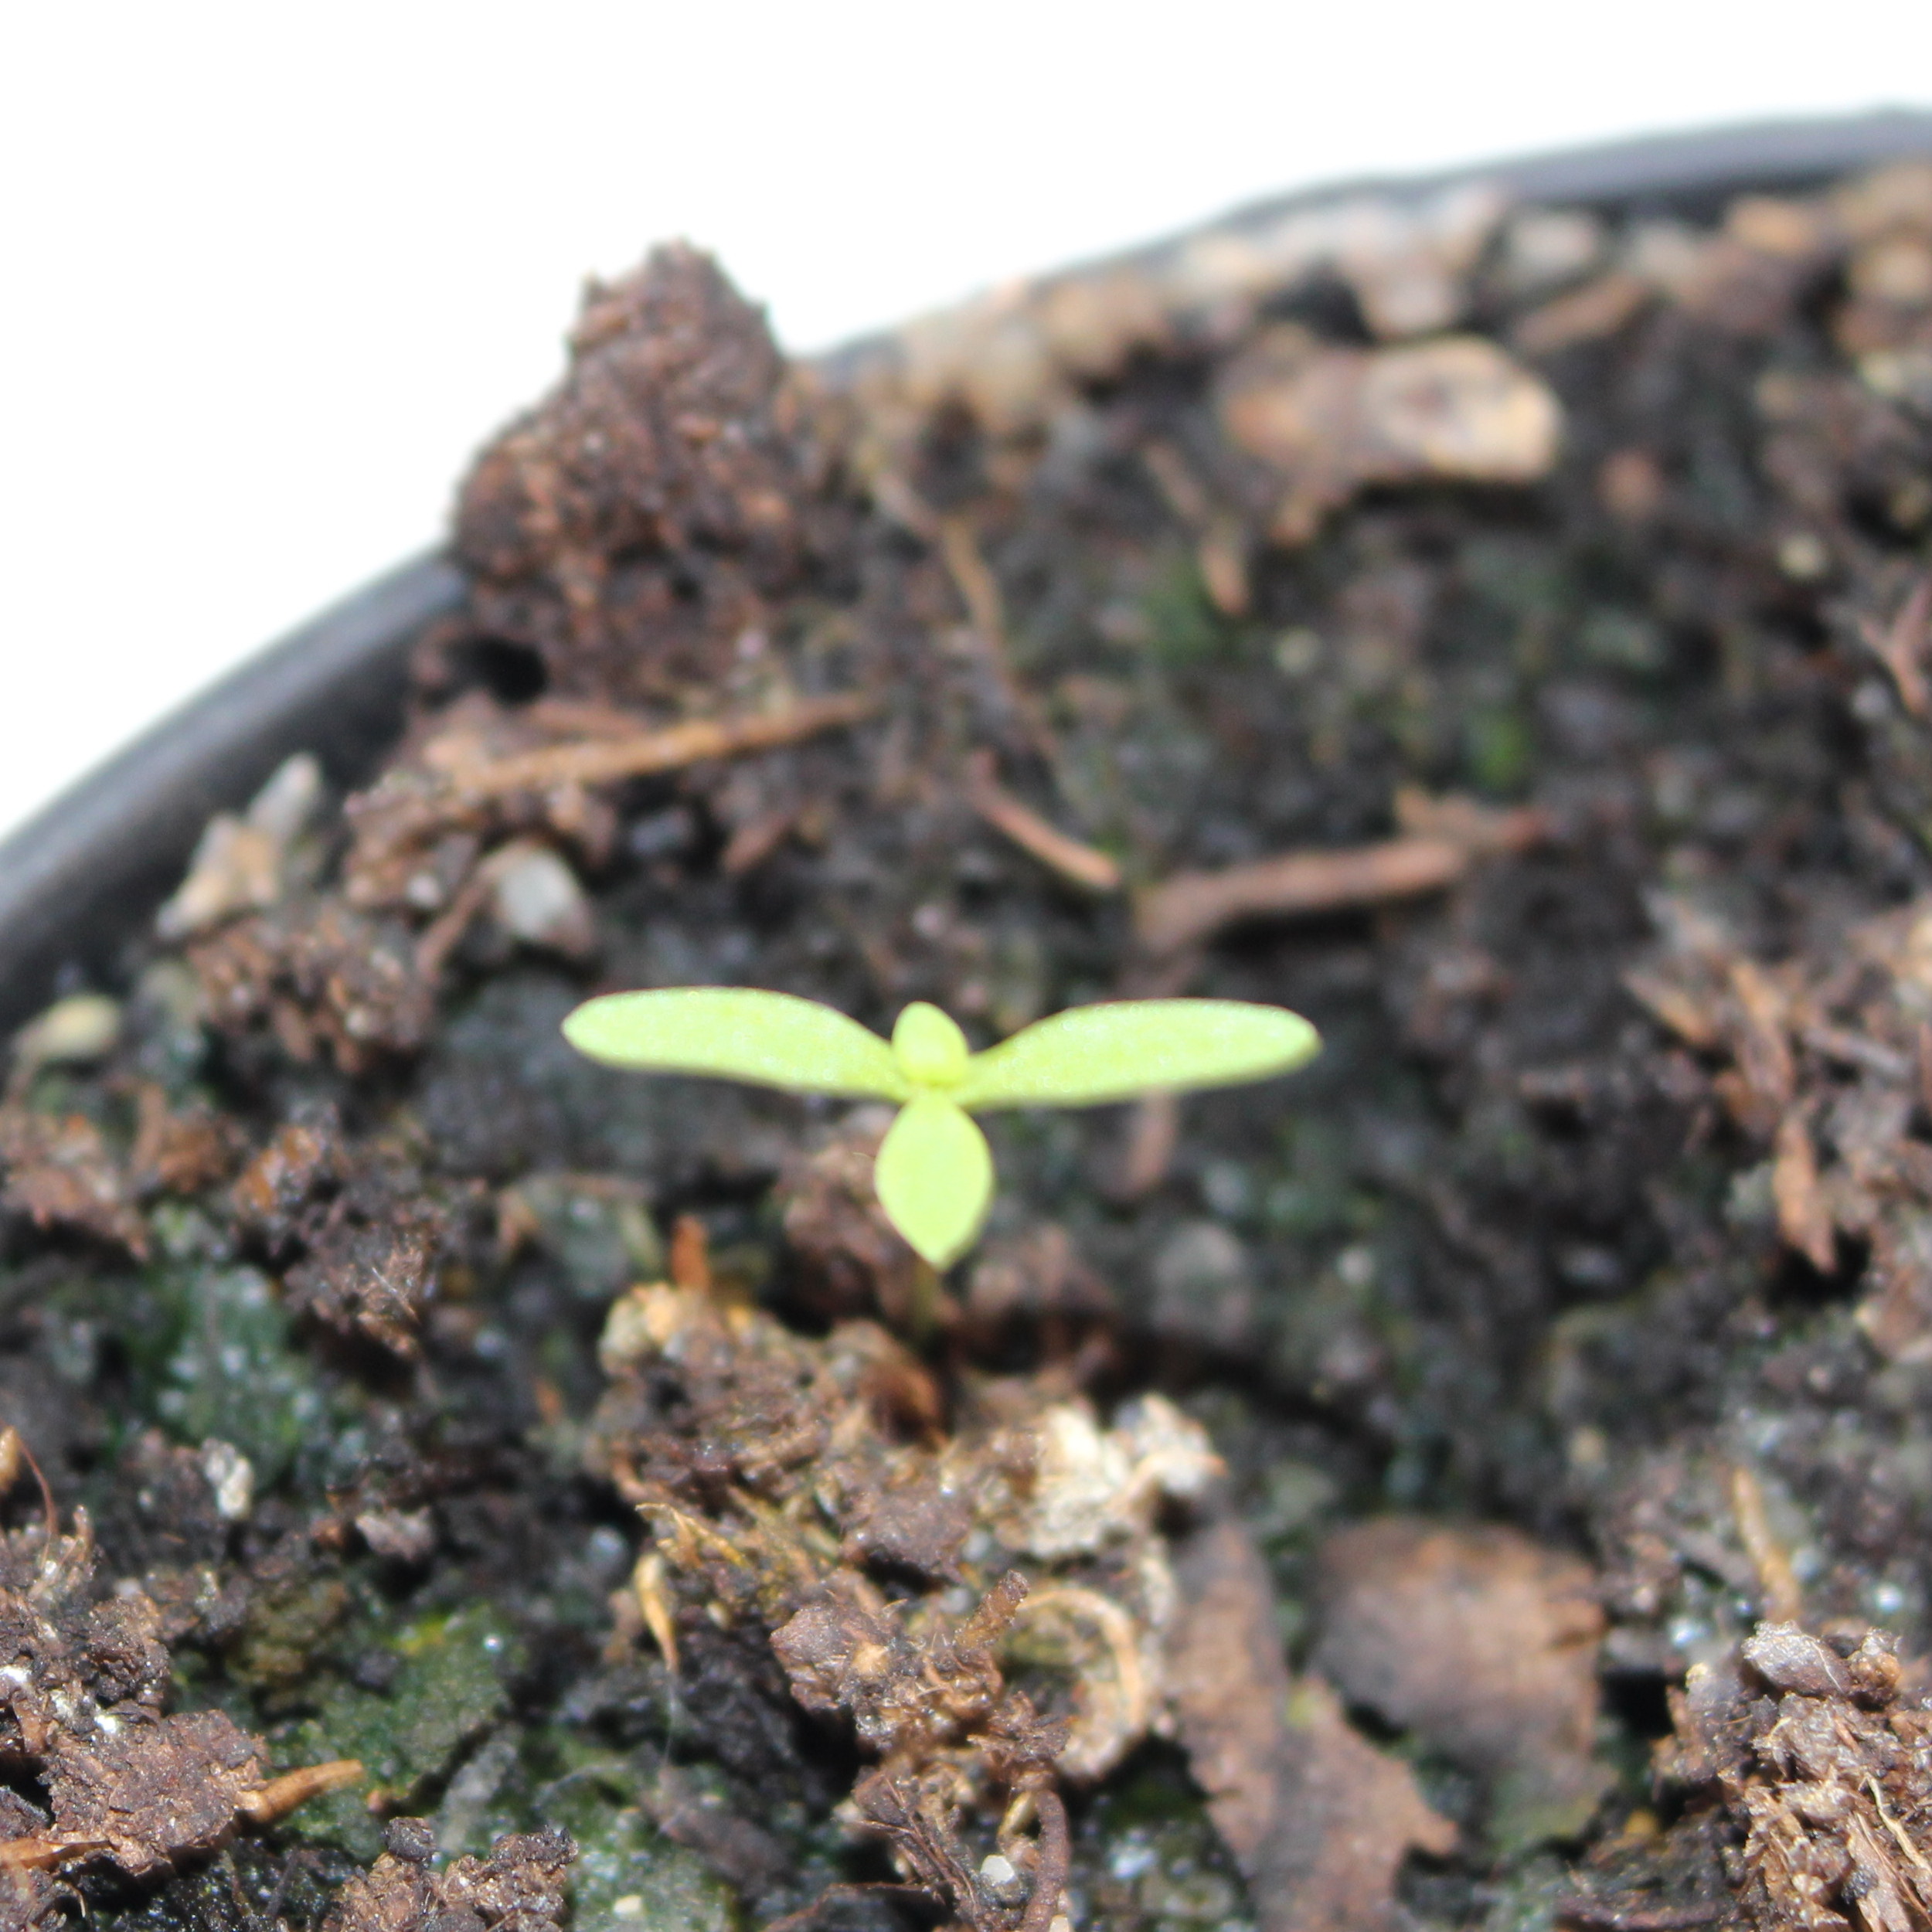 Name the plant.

Papaver rhoeas
